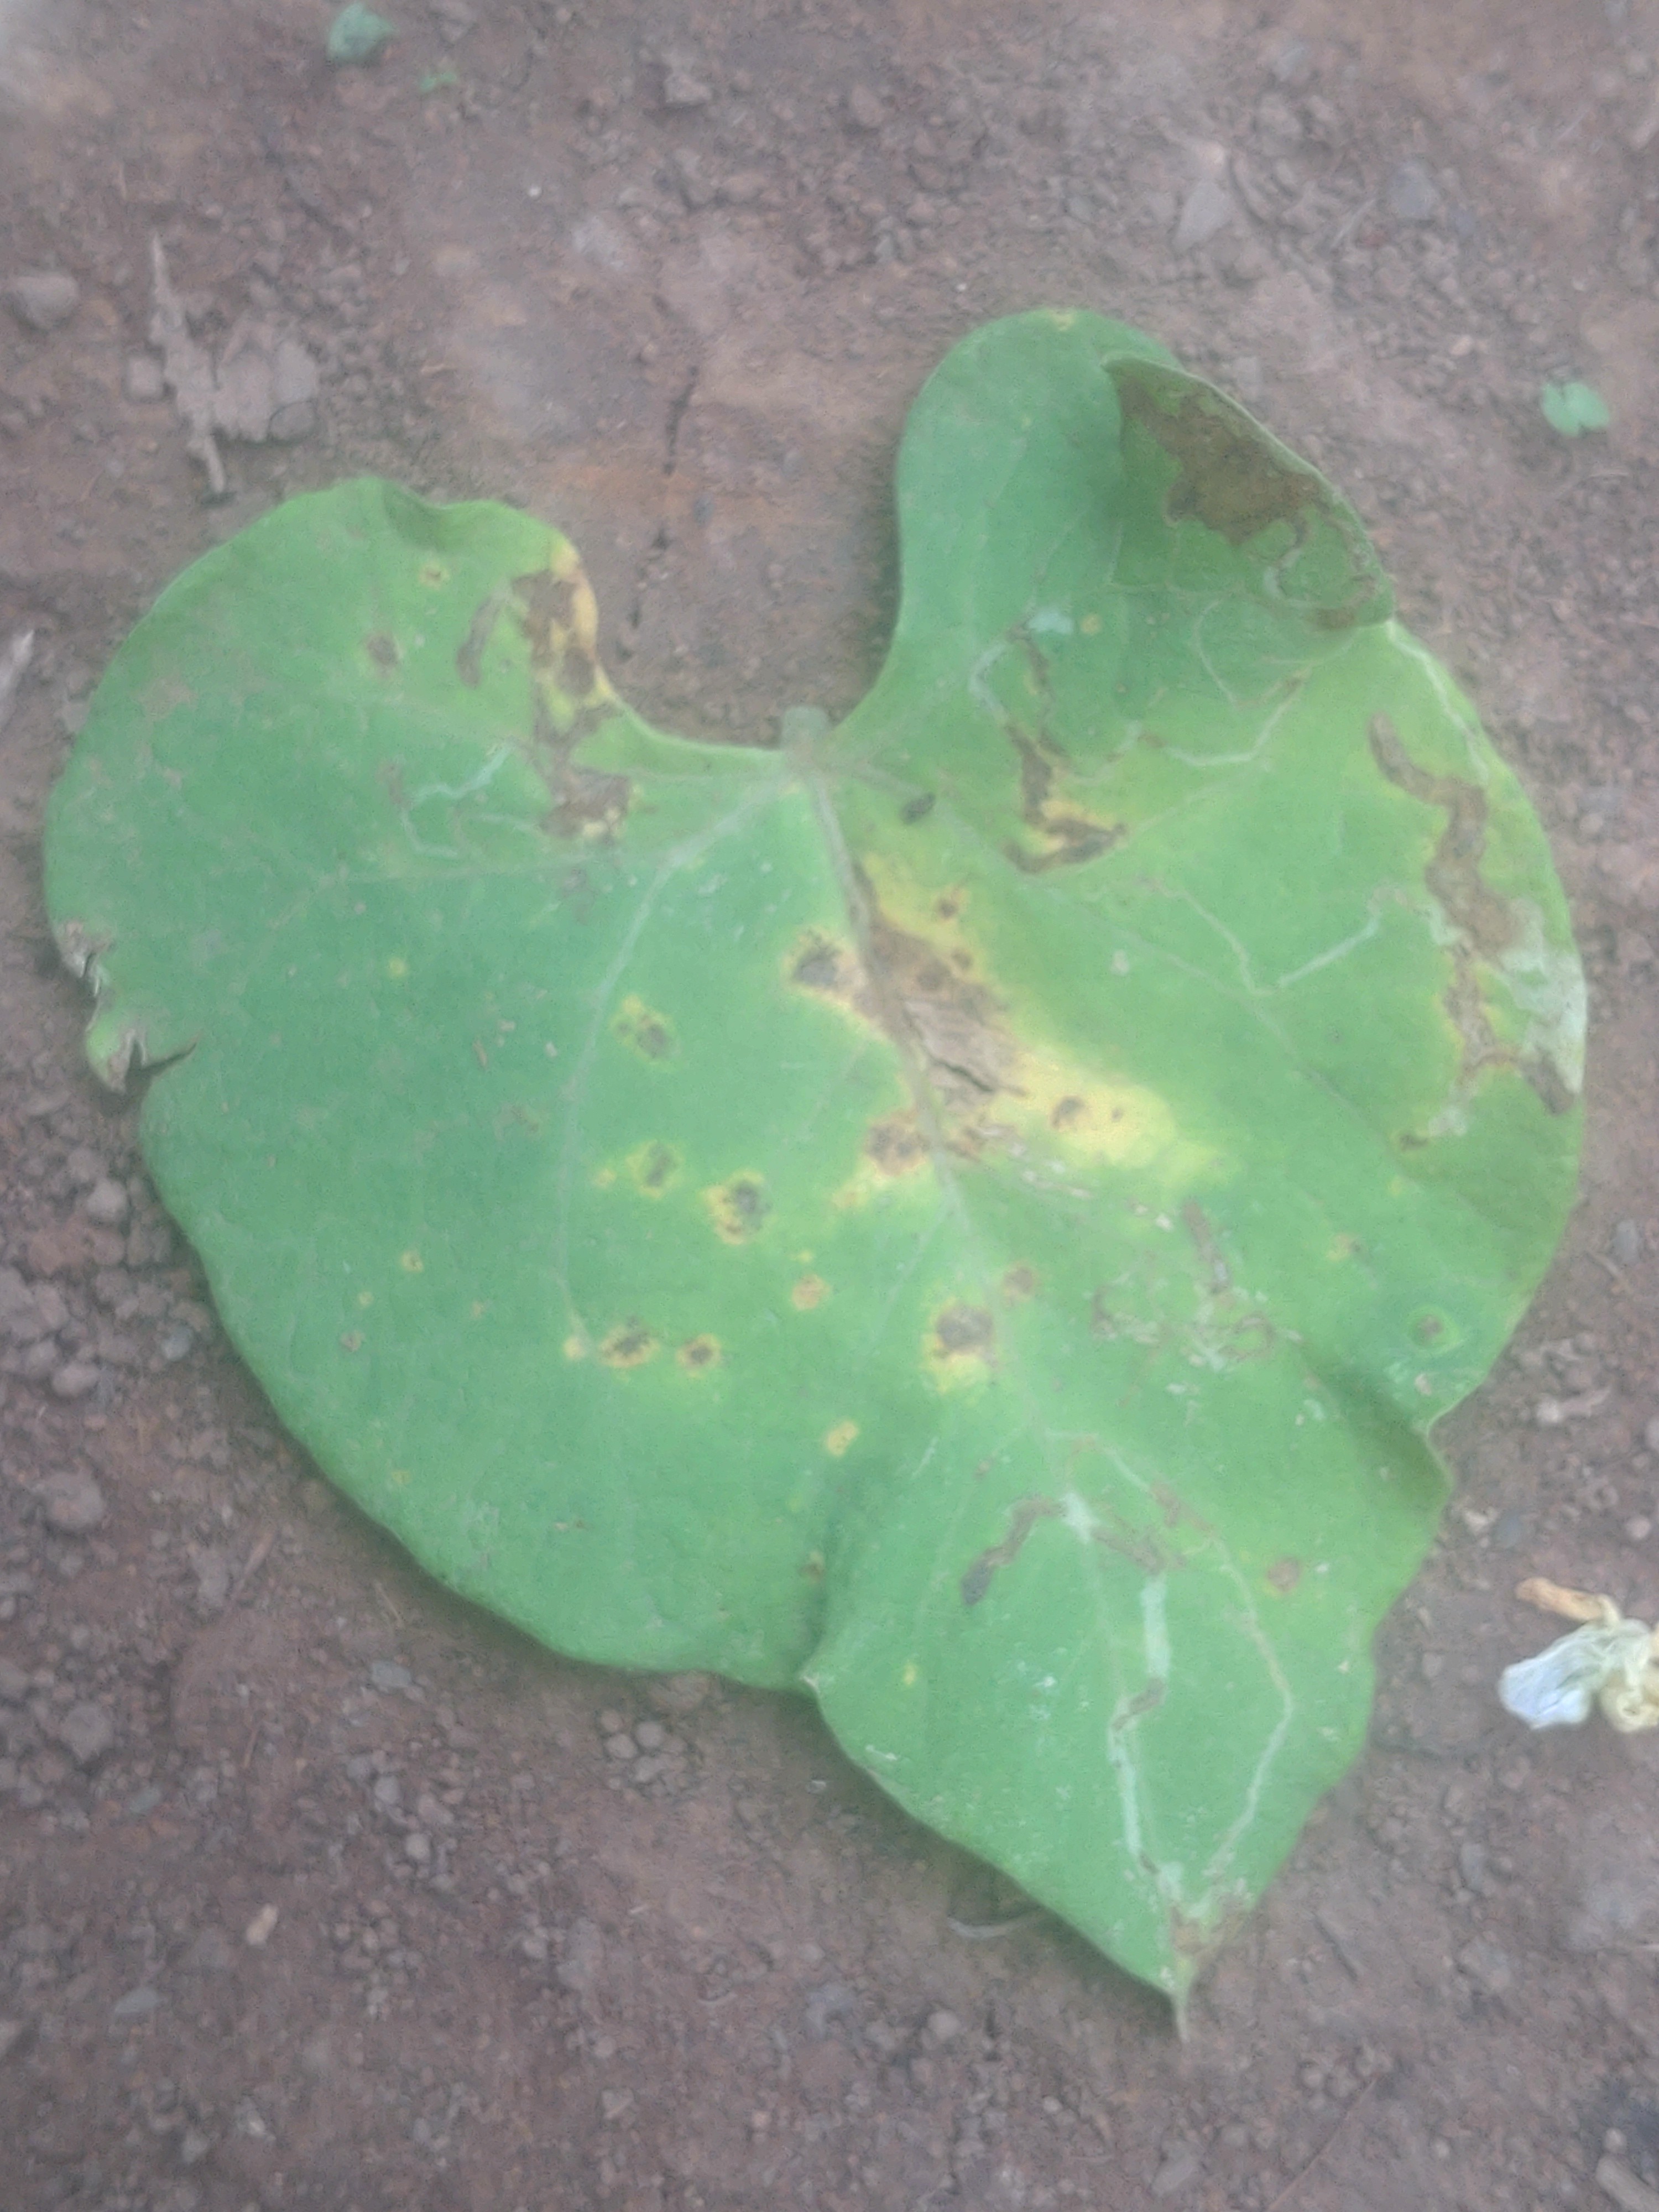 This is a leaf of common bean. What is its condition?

rust
